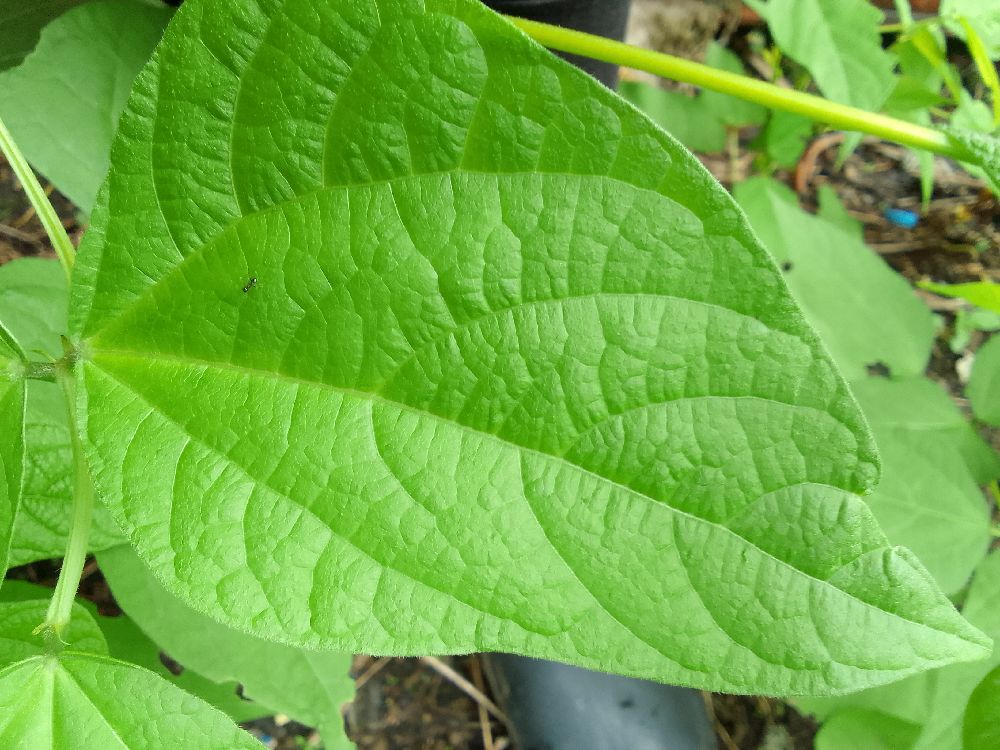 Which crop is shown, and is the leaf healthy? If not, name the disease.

common bean, healthy
